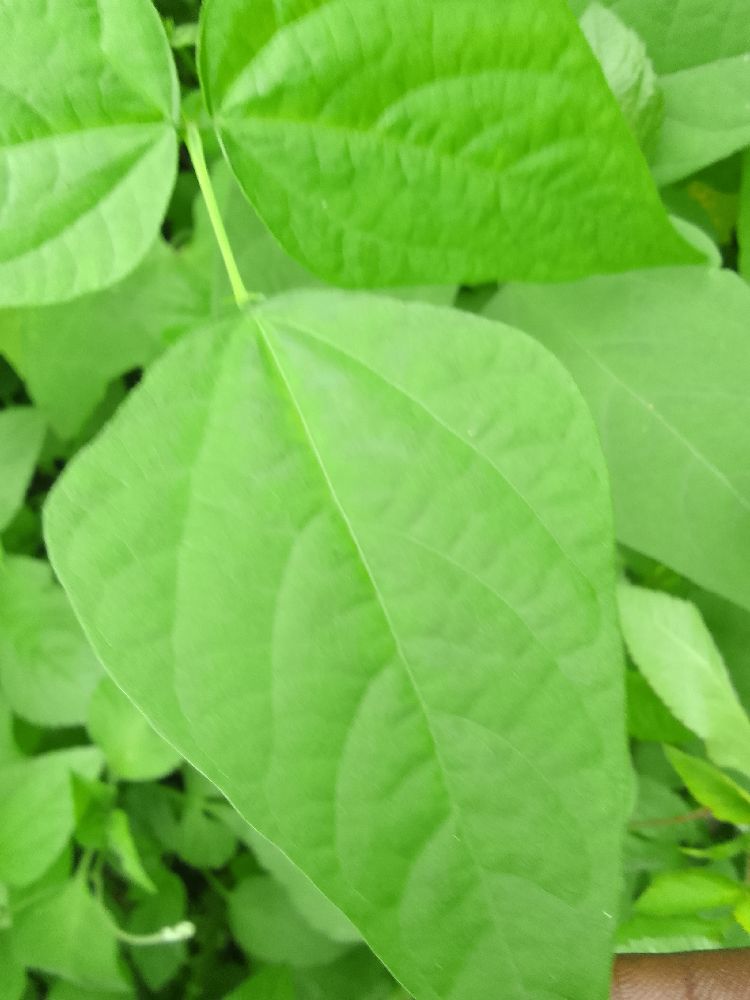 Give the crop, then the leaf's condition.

common bean, healthy
